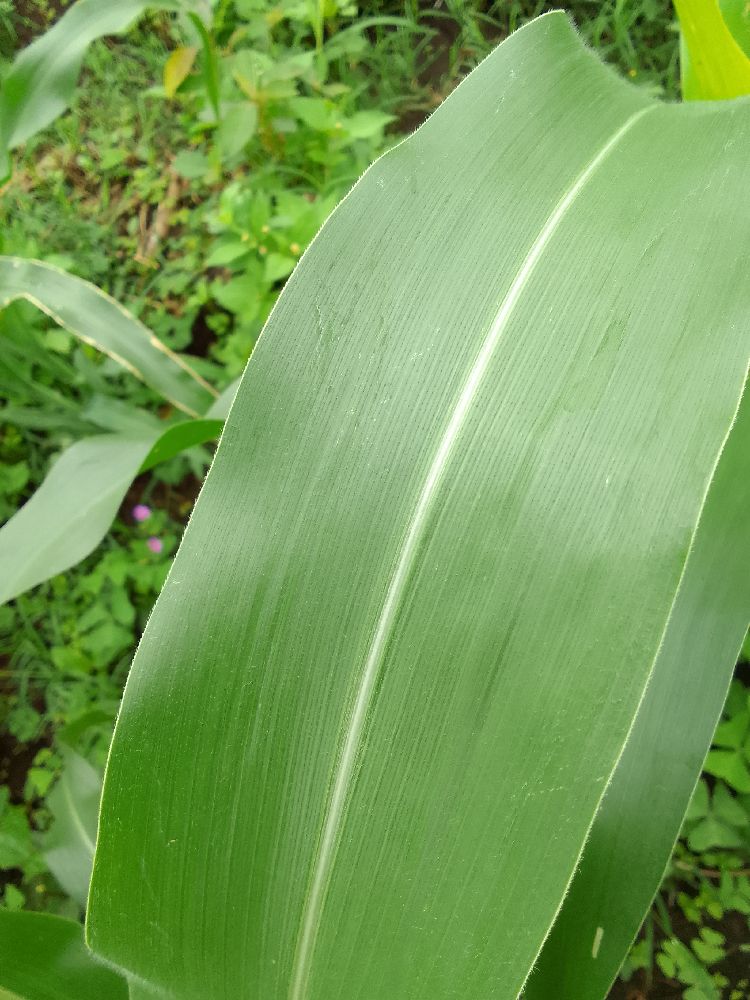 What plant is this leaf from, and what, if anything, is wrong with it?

common bean, healthy
